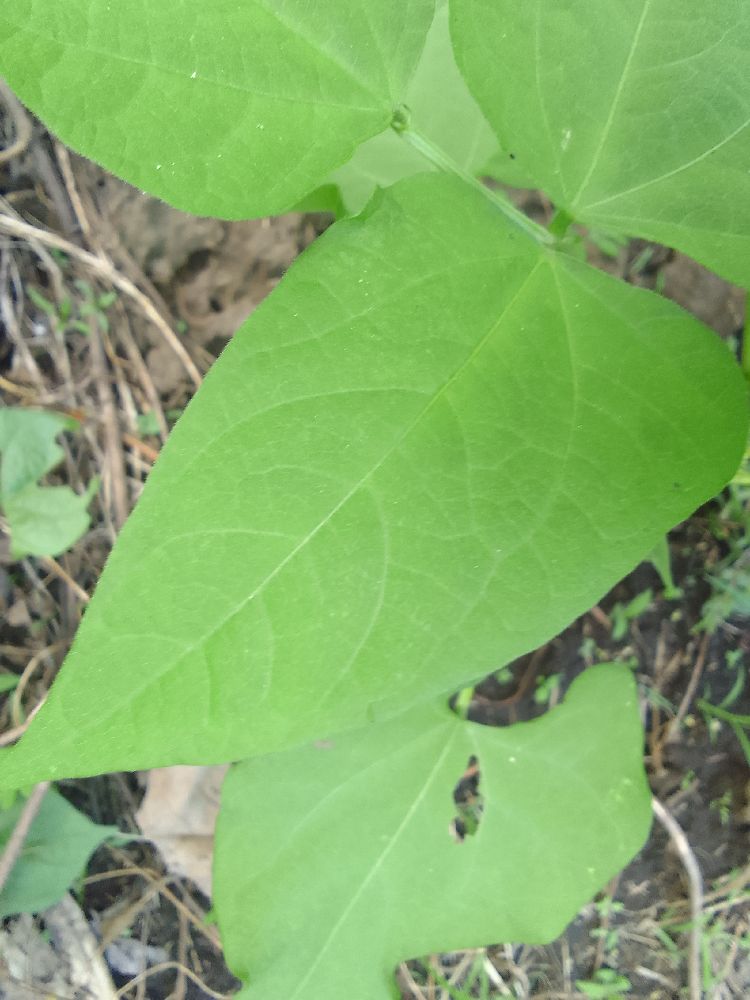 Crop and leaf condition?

common bean, healthy
